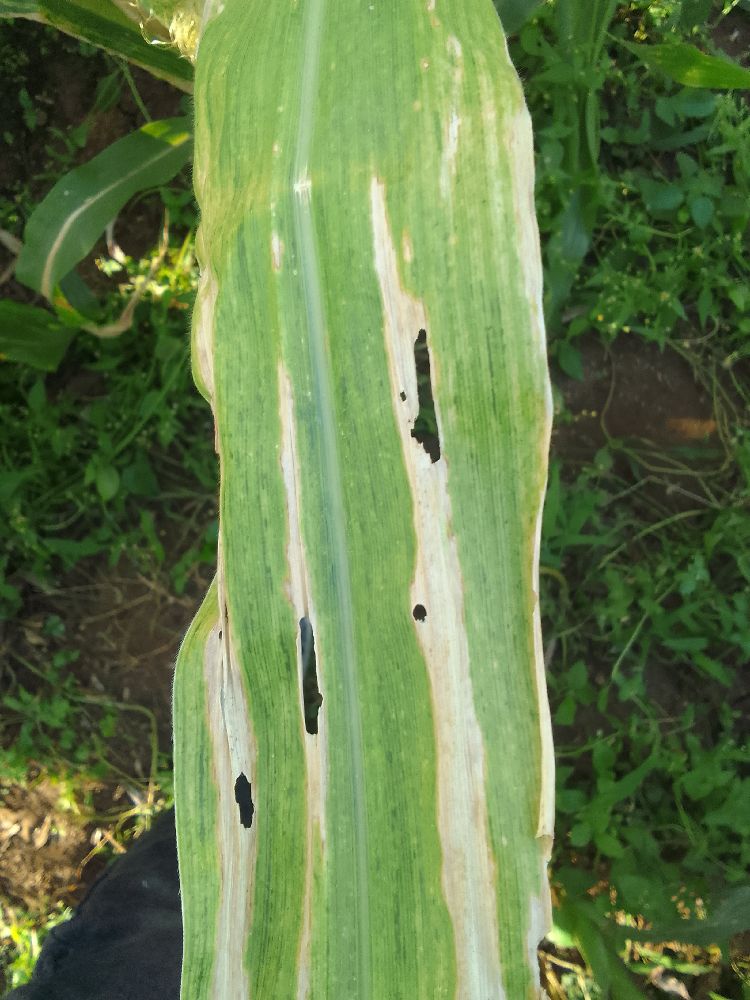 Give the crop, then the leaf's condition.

maize, maize lethal necrosis
